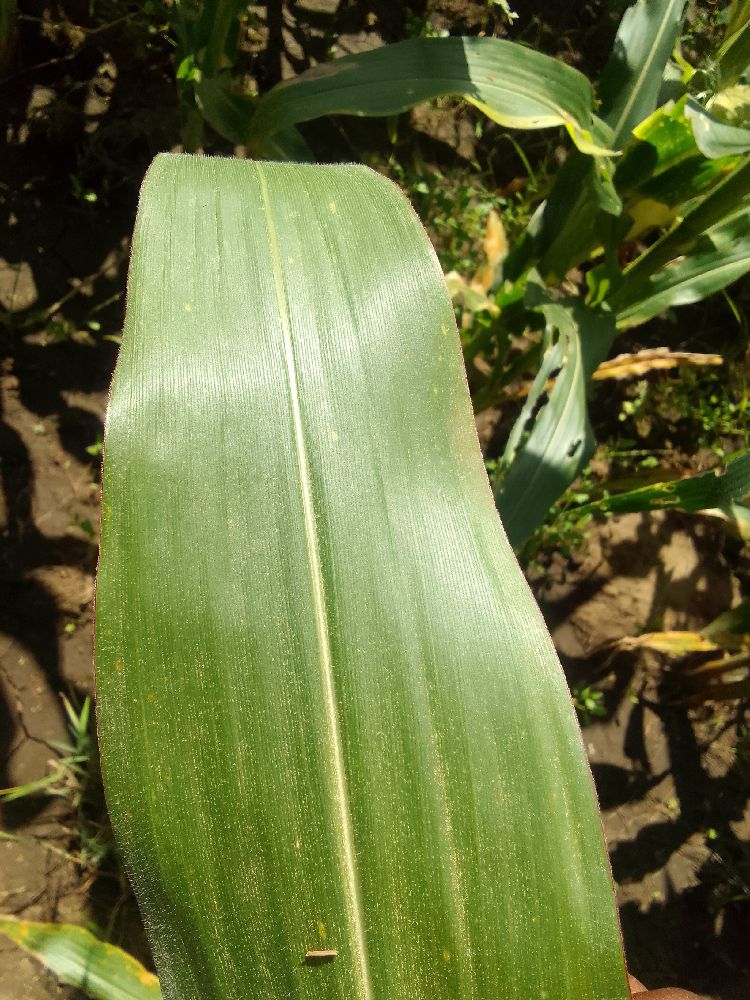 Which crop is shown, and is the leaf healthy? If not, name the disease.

maize, healthy
